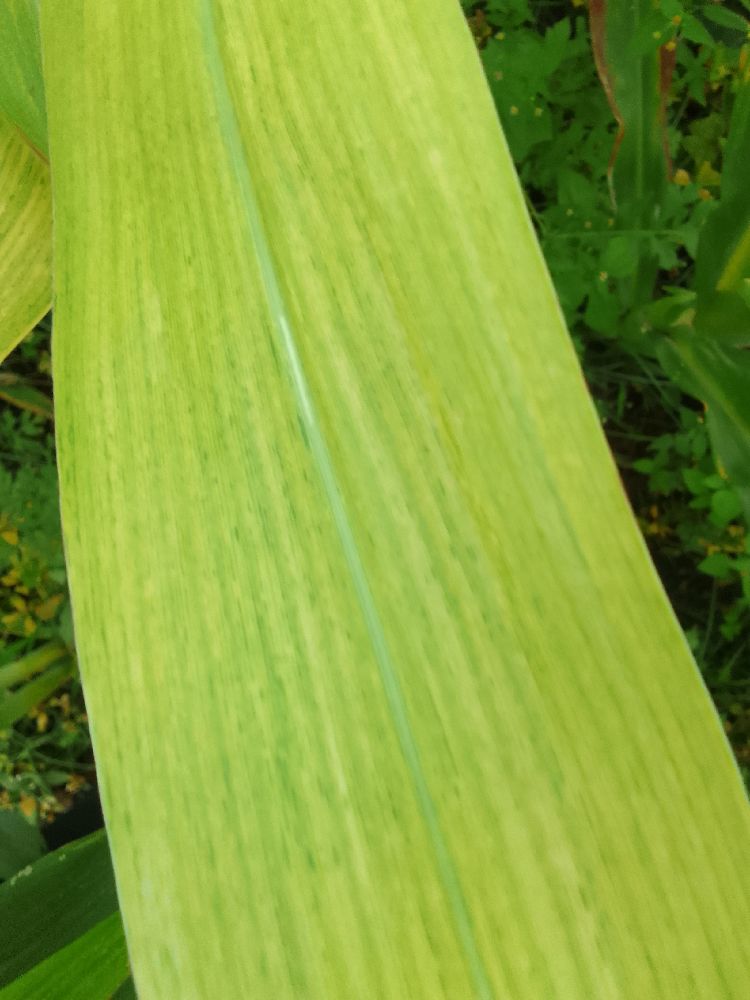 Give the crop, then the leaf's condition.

maize, maize lethal necrosis
